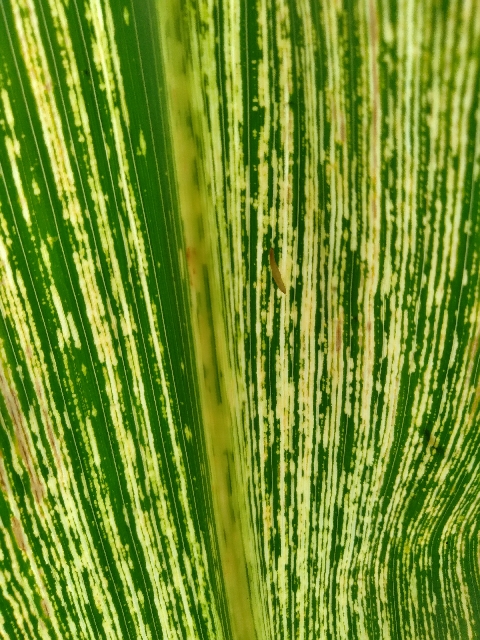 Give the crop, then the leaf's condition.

maize, maize streak virus
